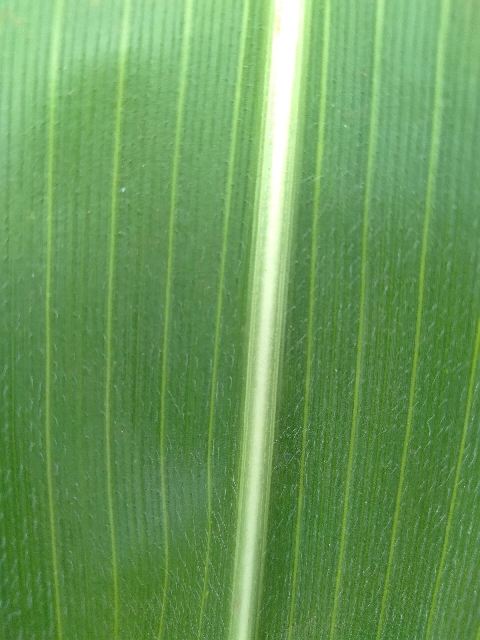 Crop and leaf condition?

maize, healthy
